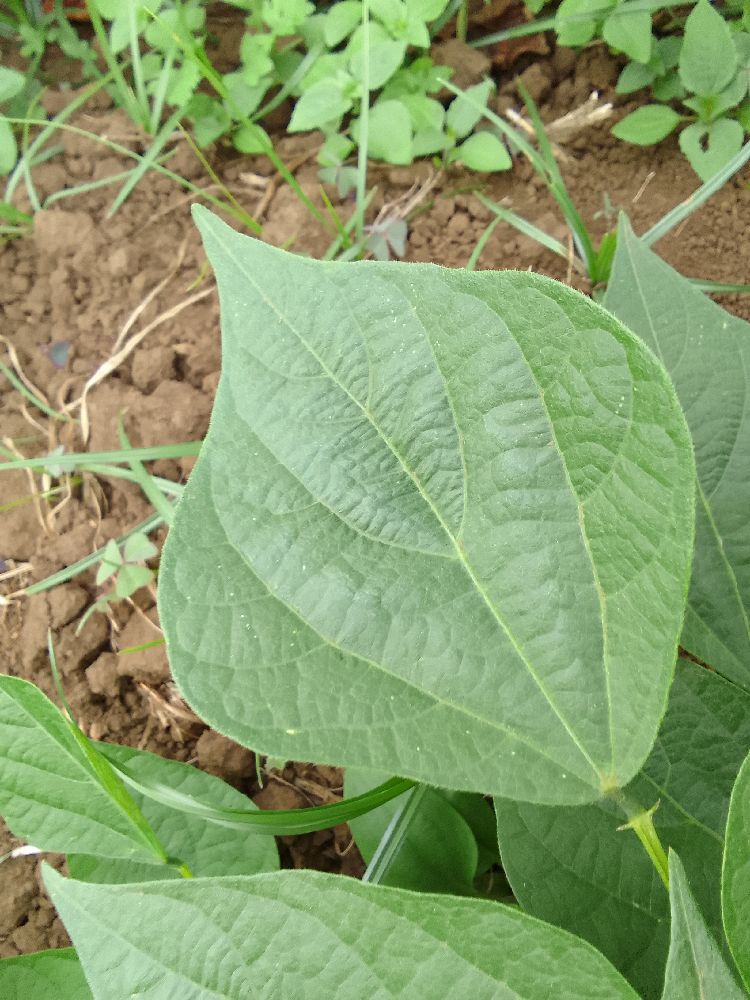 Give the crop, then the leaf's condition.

common bean, healthy
